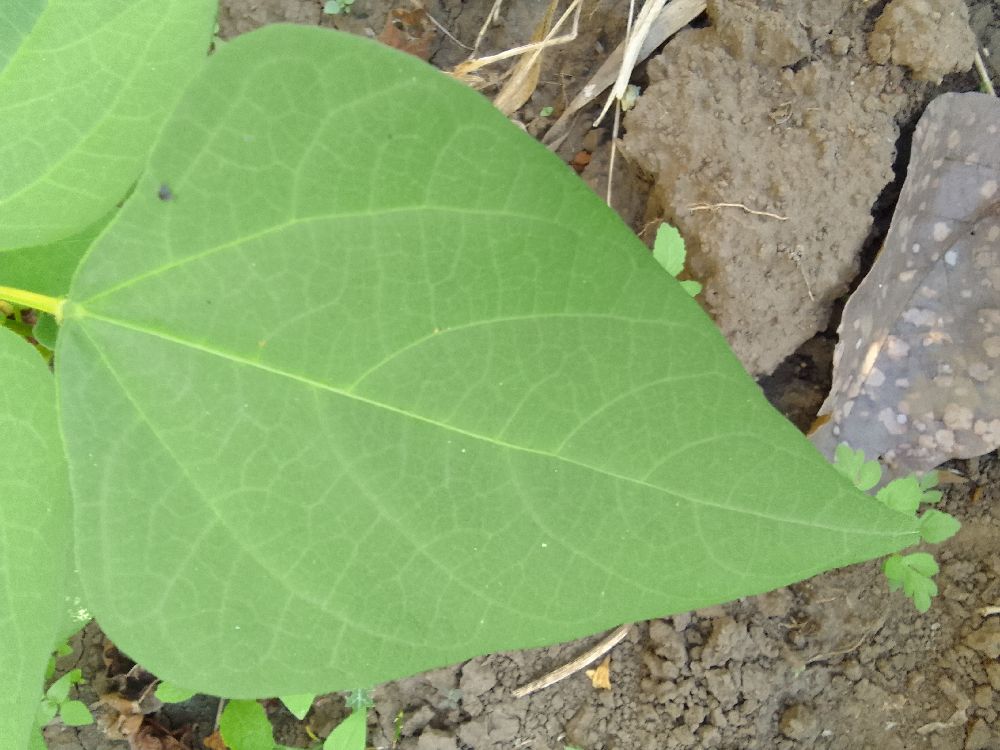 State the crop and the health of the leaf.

common bean, healthy
